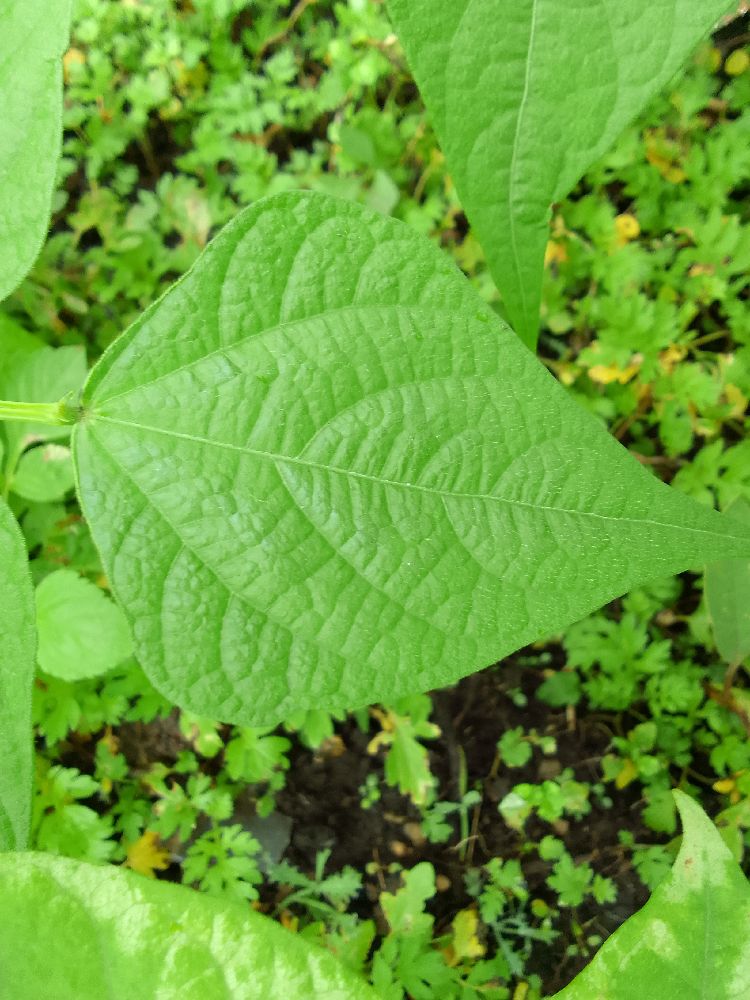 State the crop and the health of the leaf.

common bean, healthy
